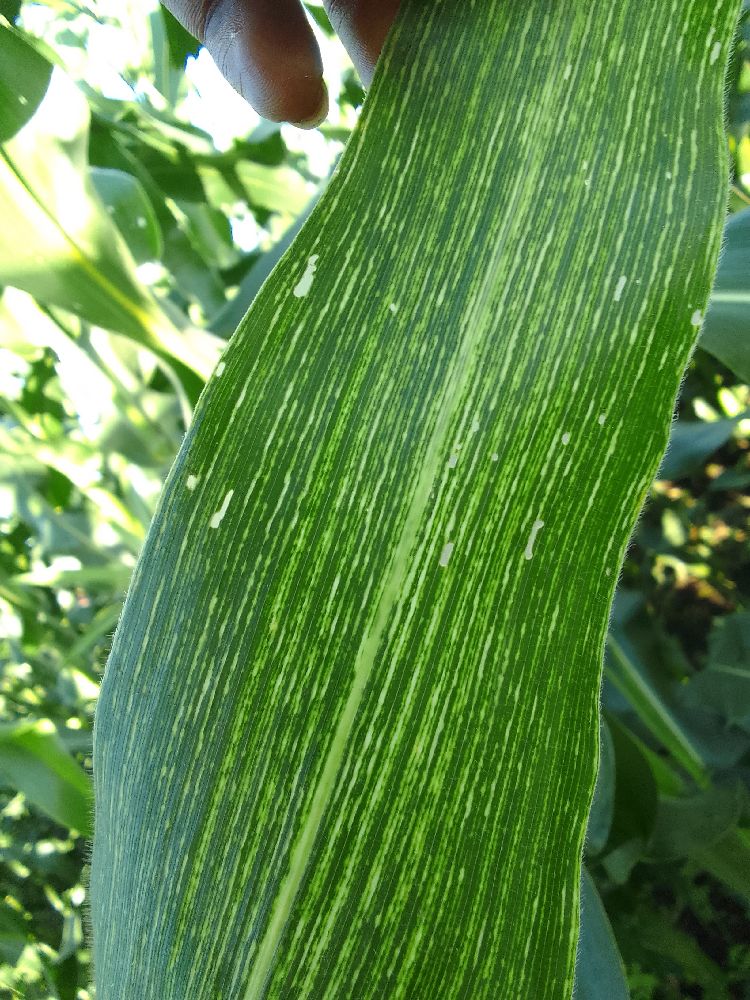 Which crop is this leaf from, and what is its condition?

maize, maize streak virus
